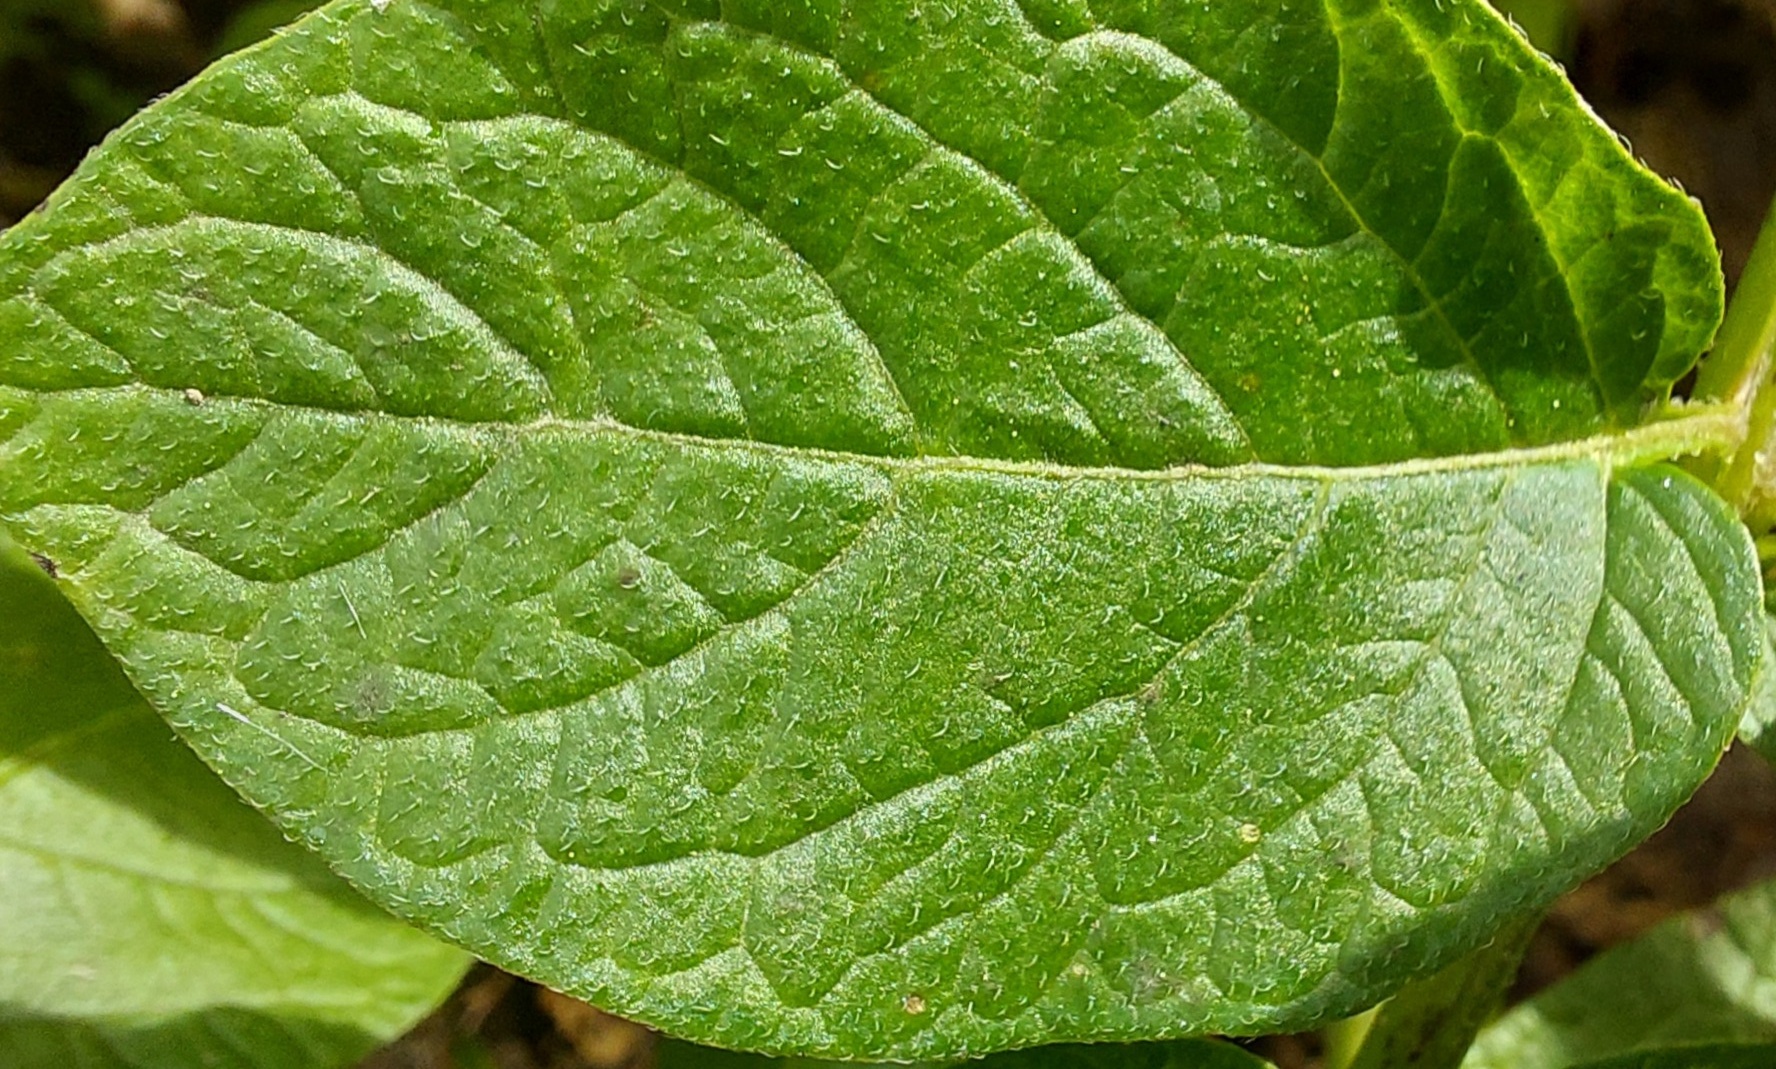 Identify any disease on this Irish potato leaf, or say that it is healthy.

healthy
